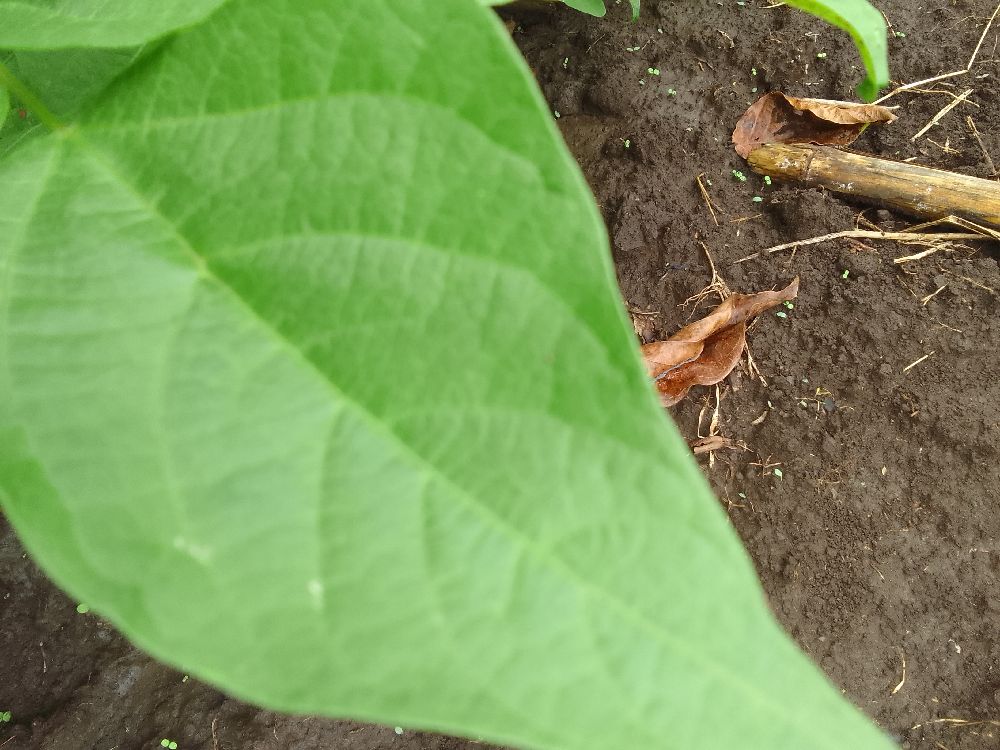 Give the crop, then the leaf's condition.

common bean, healthy
